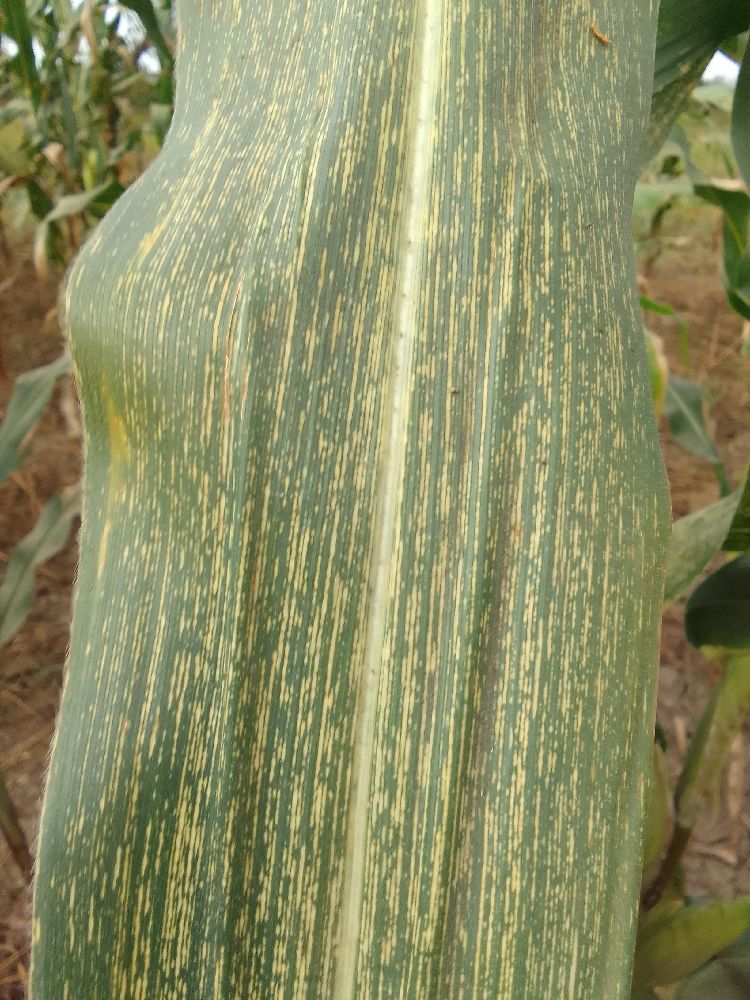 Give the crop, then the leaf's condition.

maize, maize streak virus
